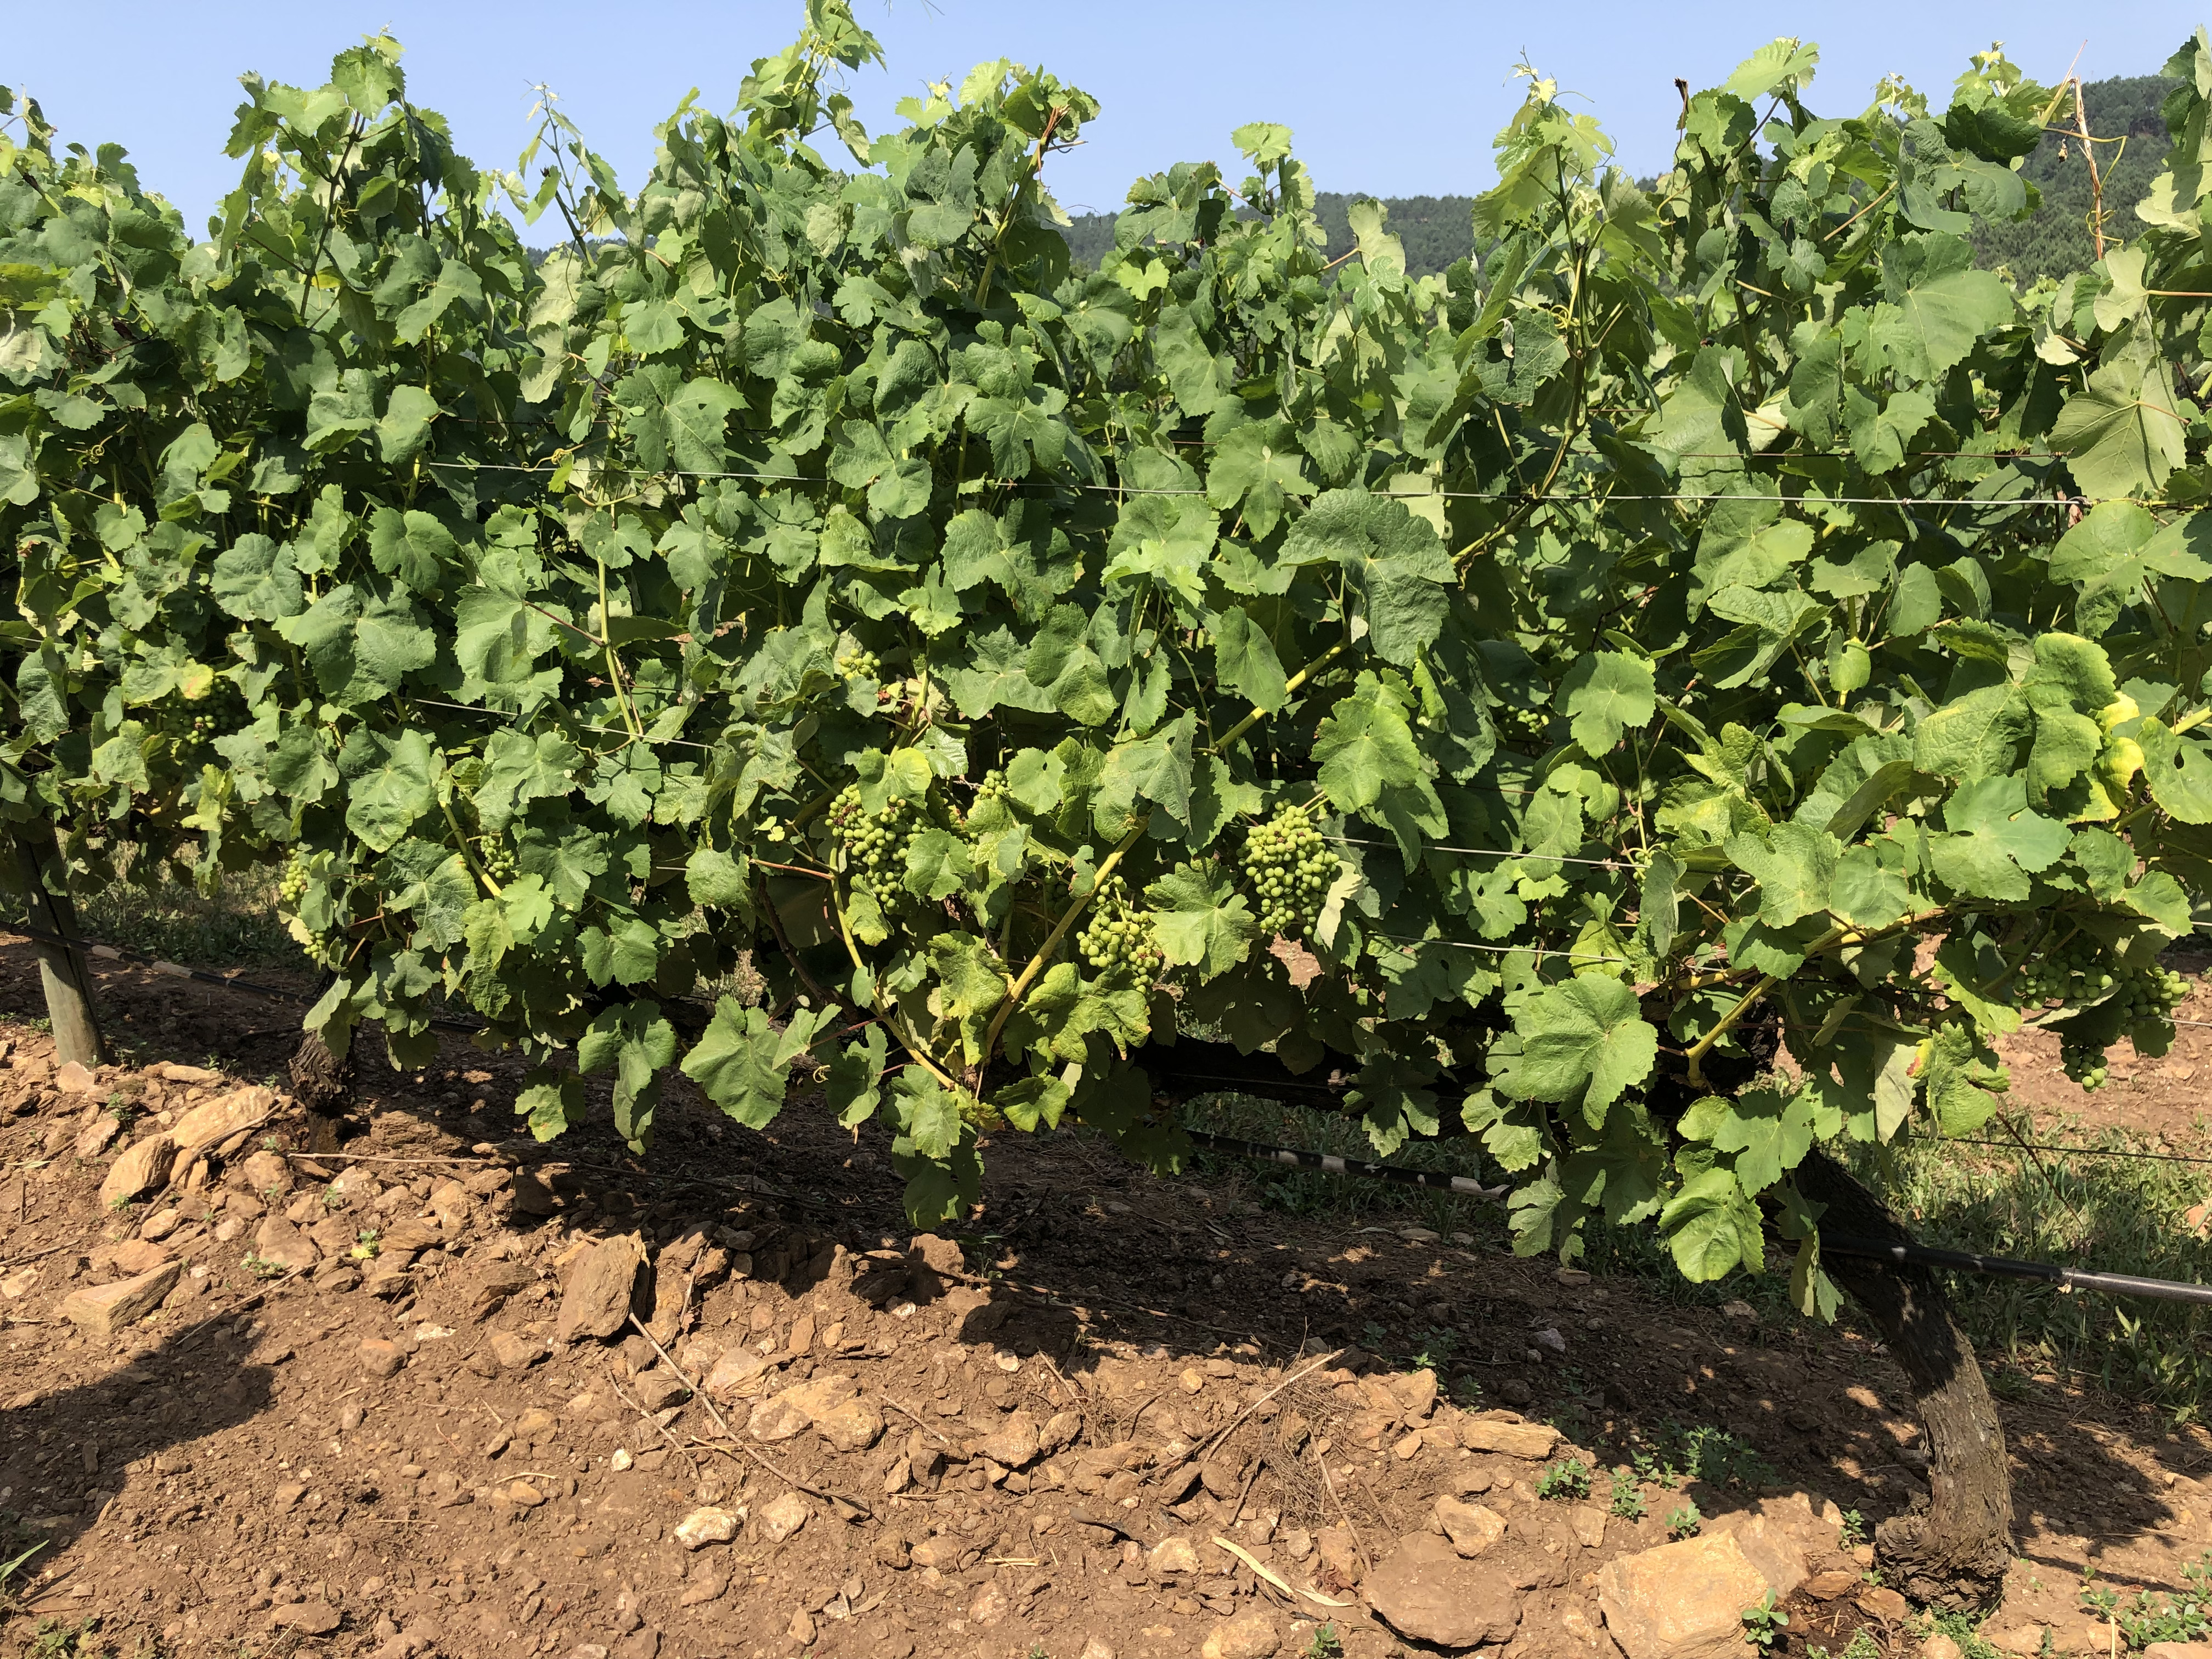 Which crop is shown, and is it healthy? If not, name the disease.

grapevine, not affected by esca disease
